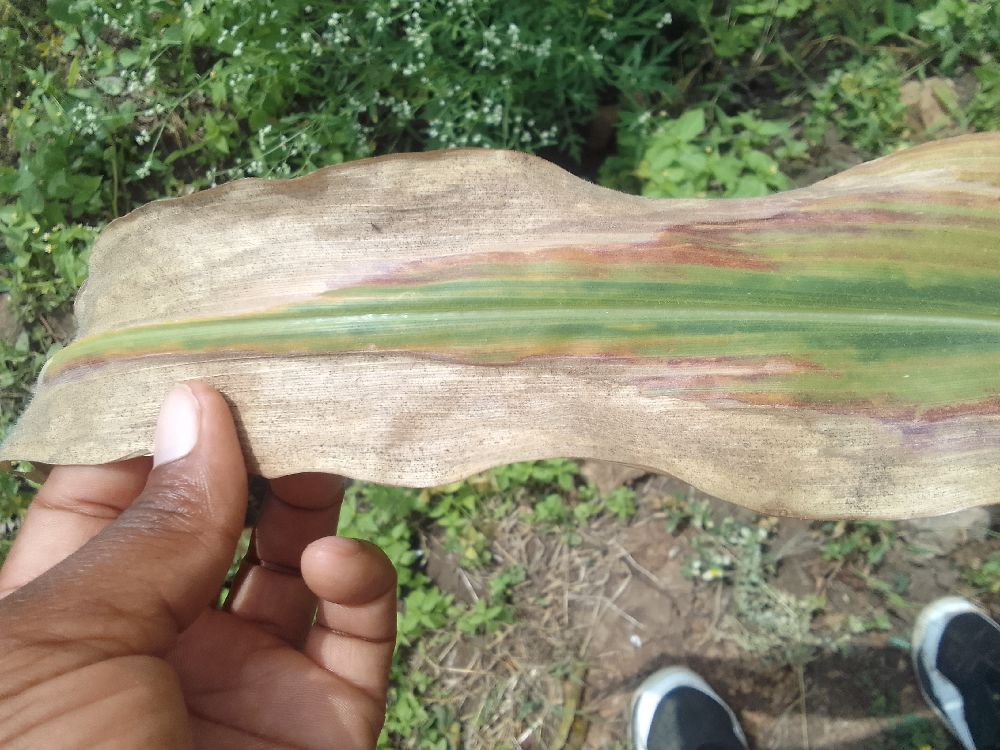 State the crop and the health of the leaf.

maize, maize lethal necrosis
